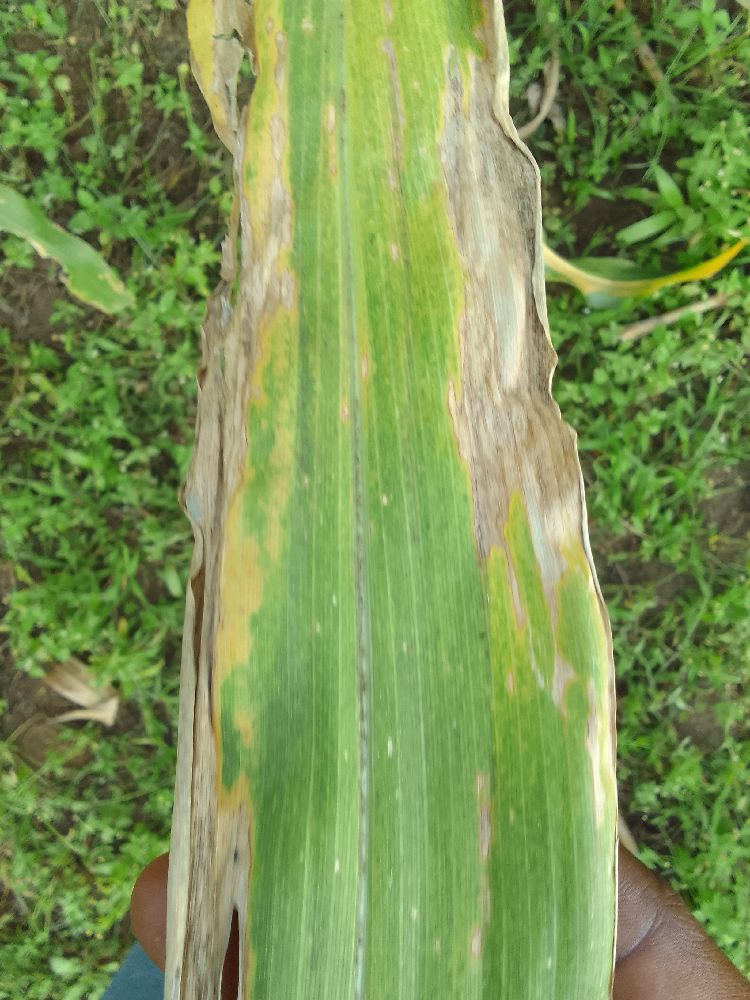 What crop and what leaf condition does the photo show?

maize, maize lethal necrosis
